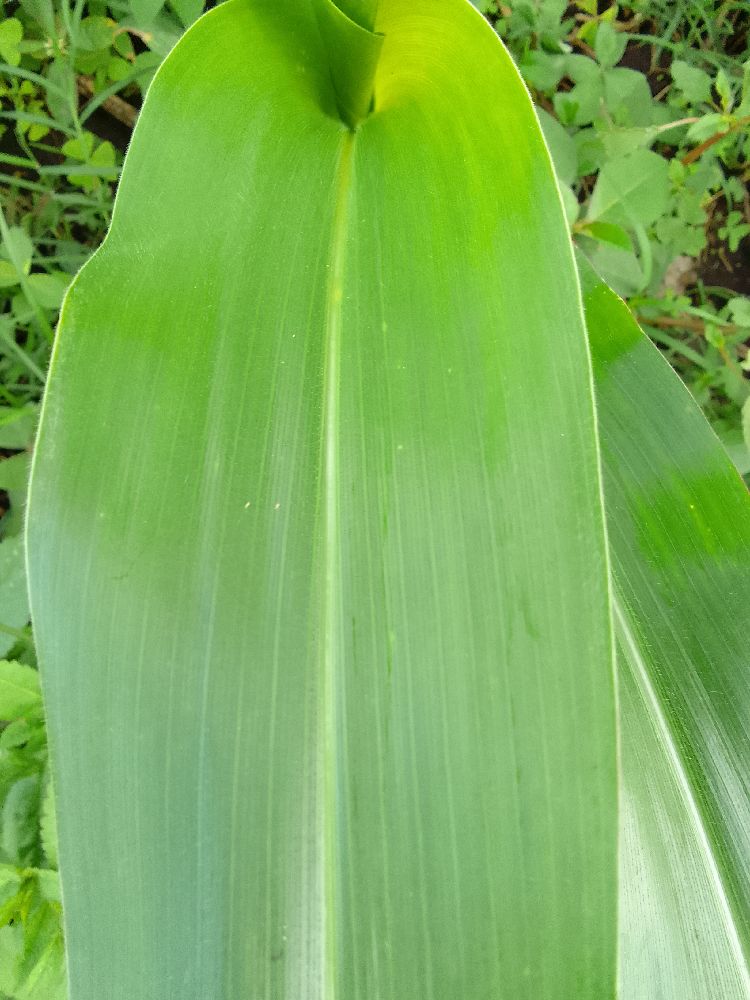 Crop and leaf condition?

maize, healthy
